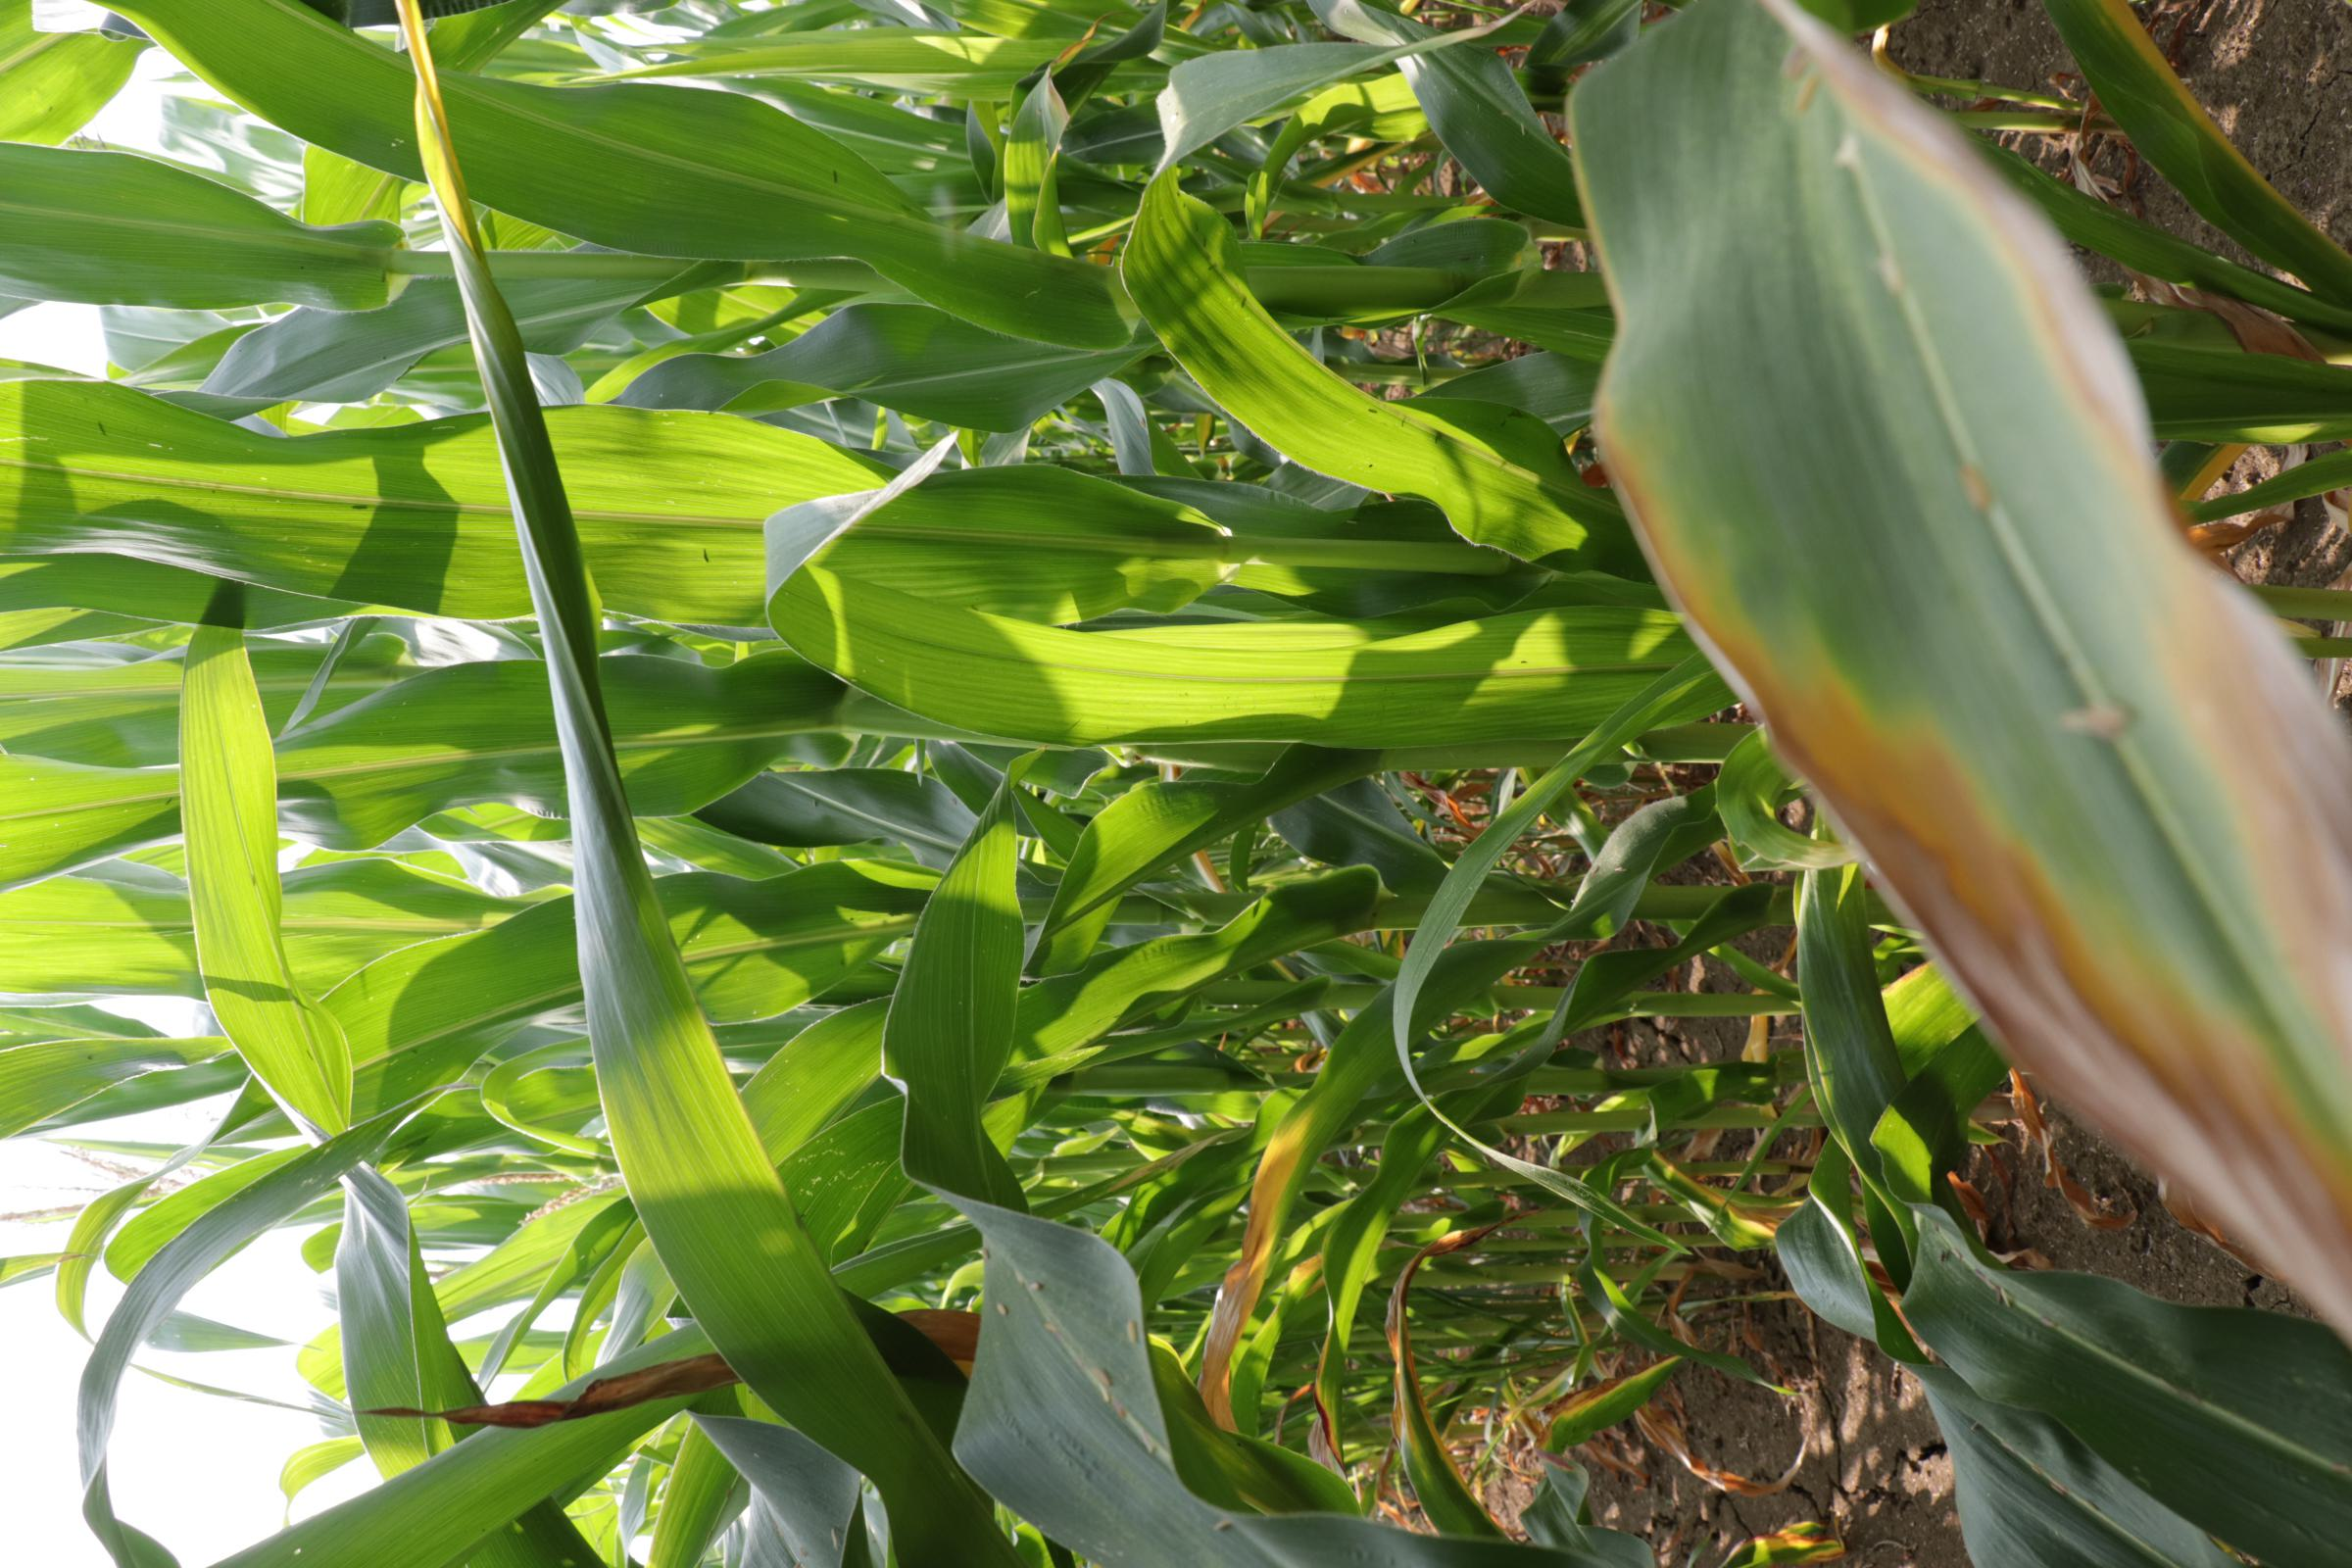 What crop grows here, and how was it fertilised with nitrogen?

maize, full nitrogen fertilisation
